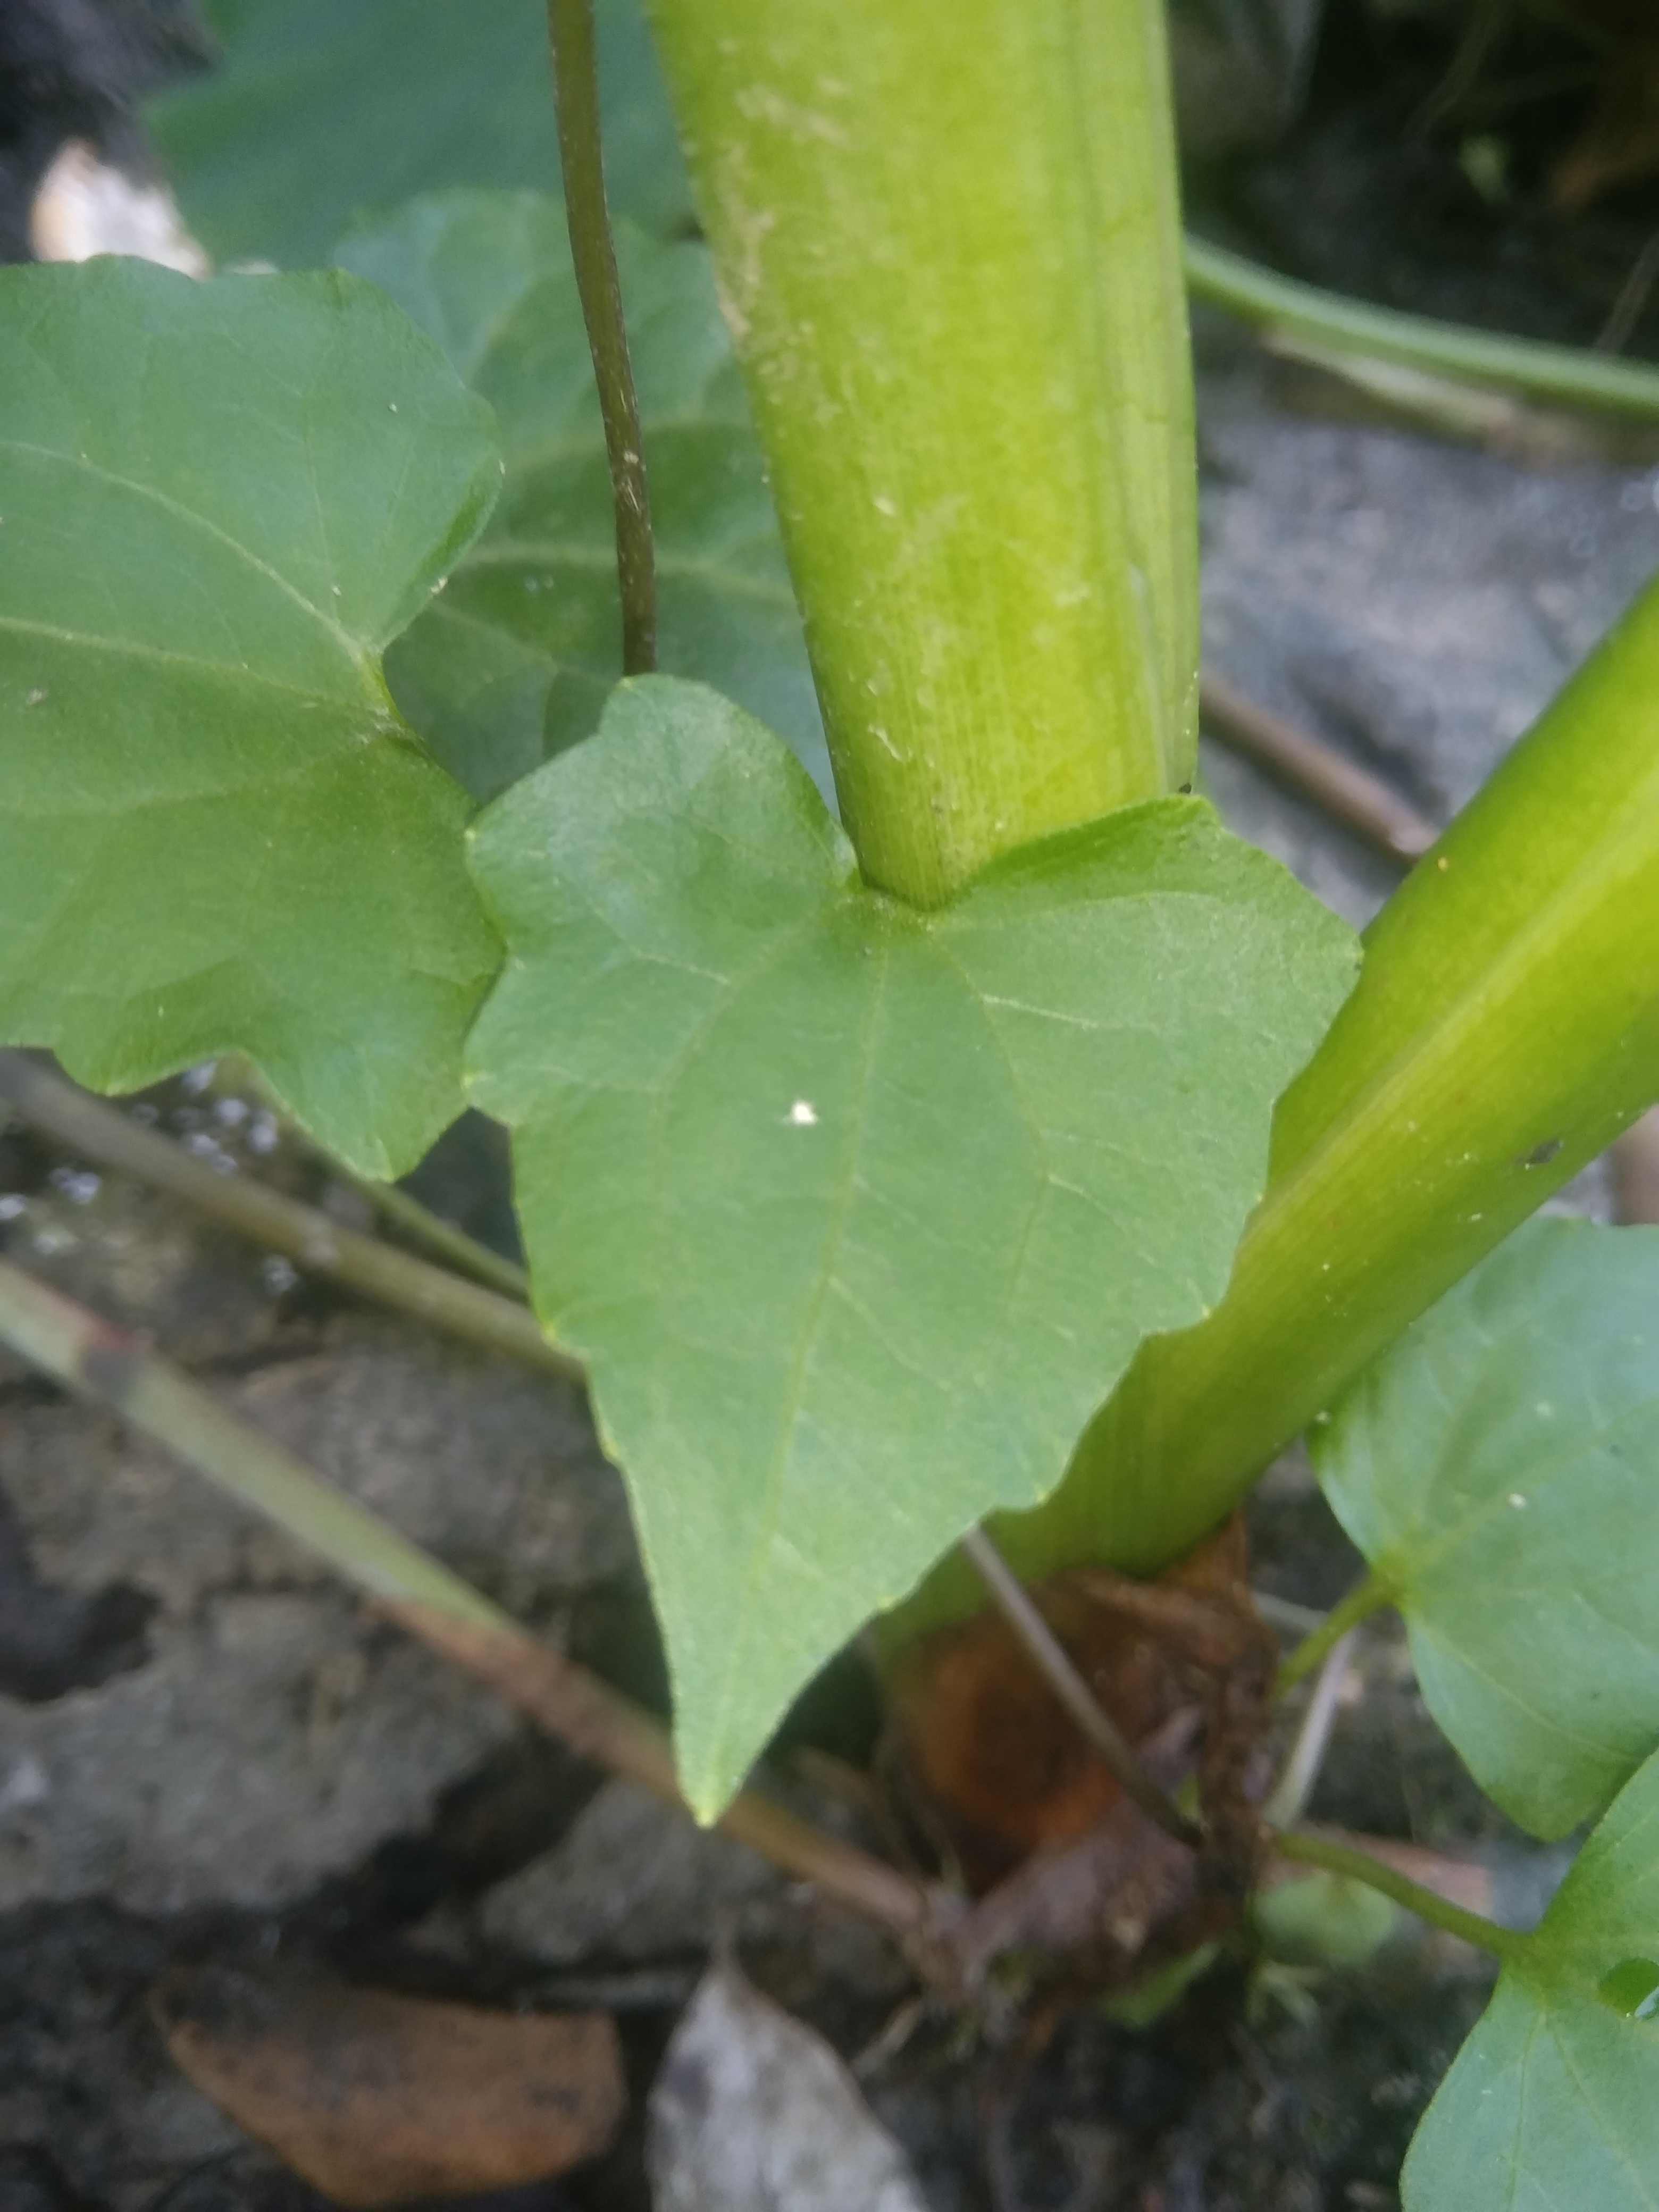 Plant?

bitter vine
